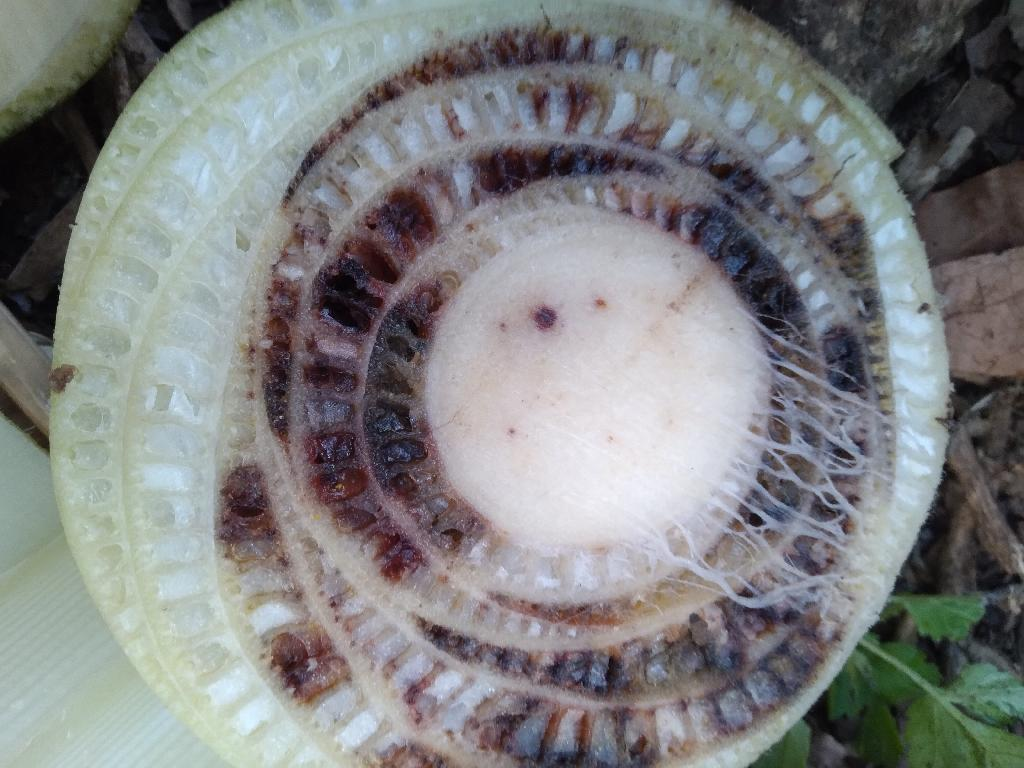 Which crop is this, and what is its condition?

banana, fusarium wilt race 1
